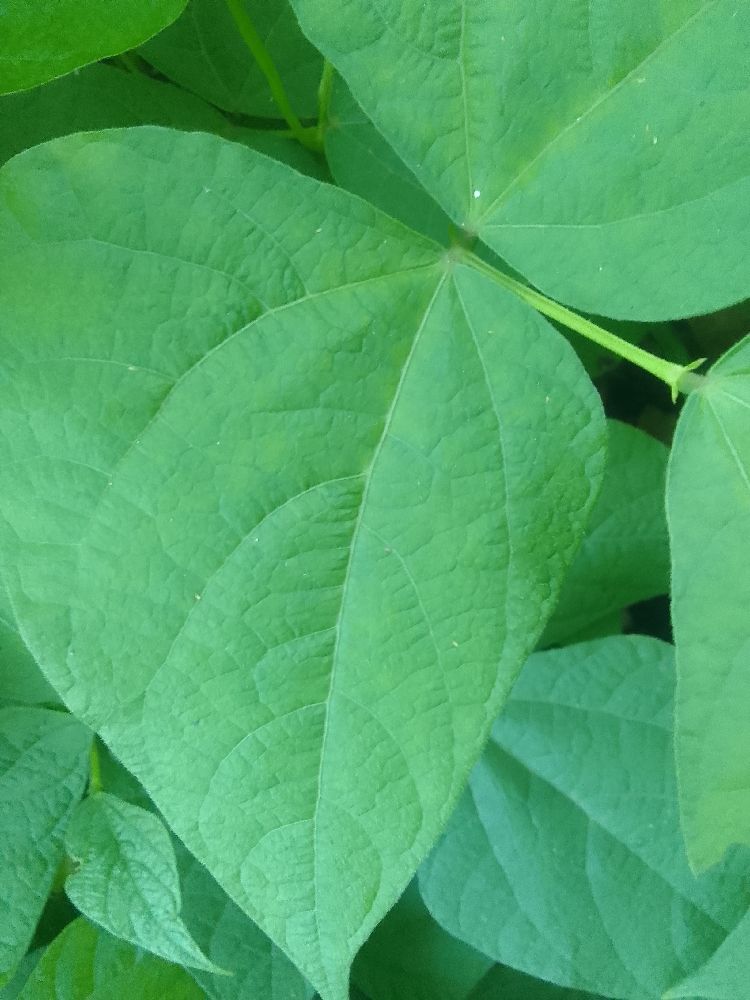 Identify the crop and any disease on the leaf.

common bean, healthy
